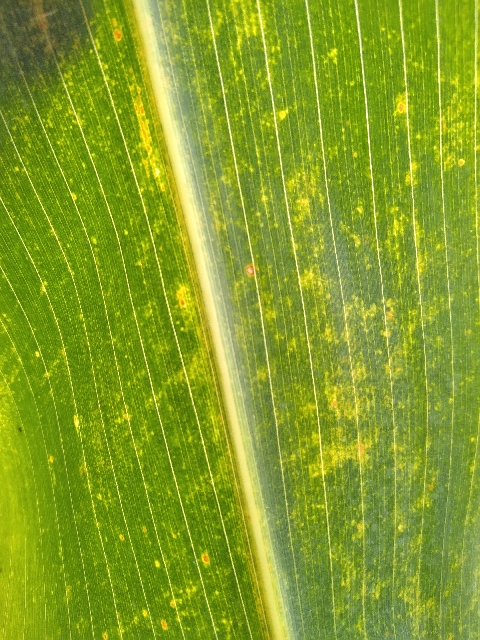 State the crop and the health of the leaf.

maize, maize lethal necrosis
